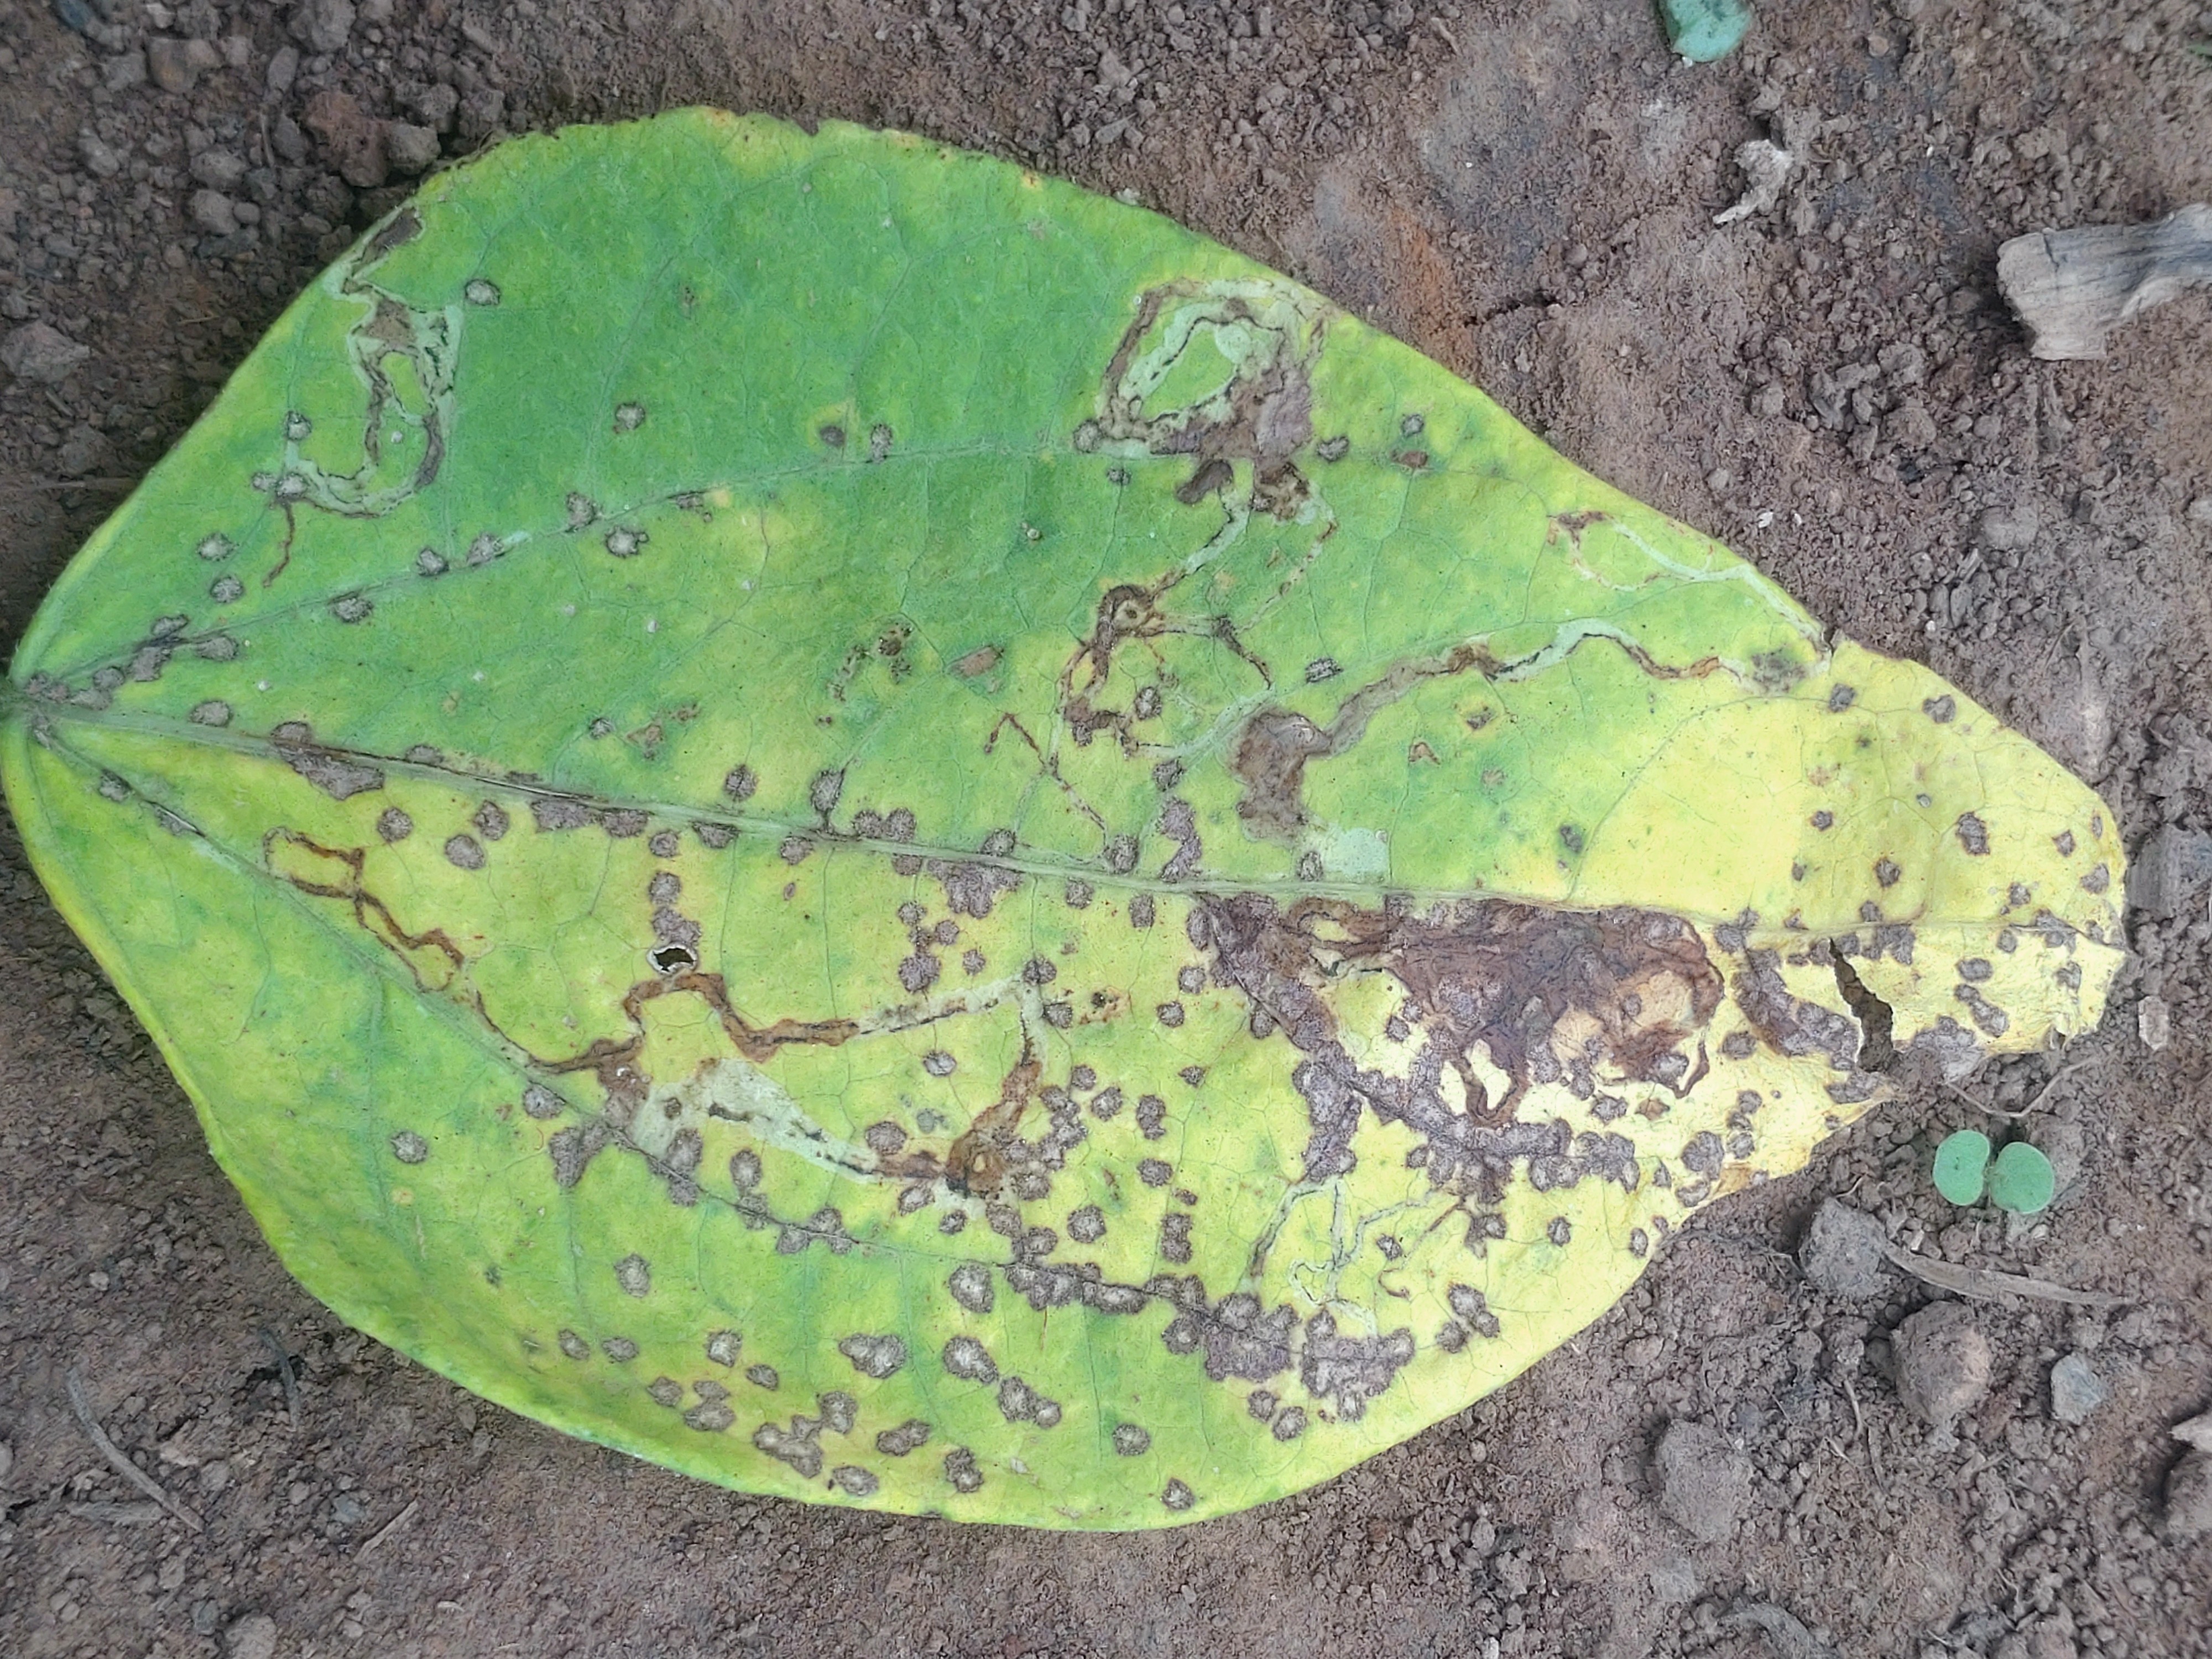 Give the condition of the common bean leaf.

anthracnose
